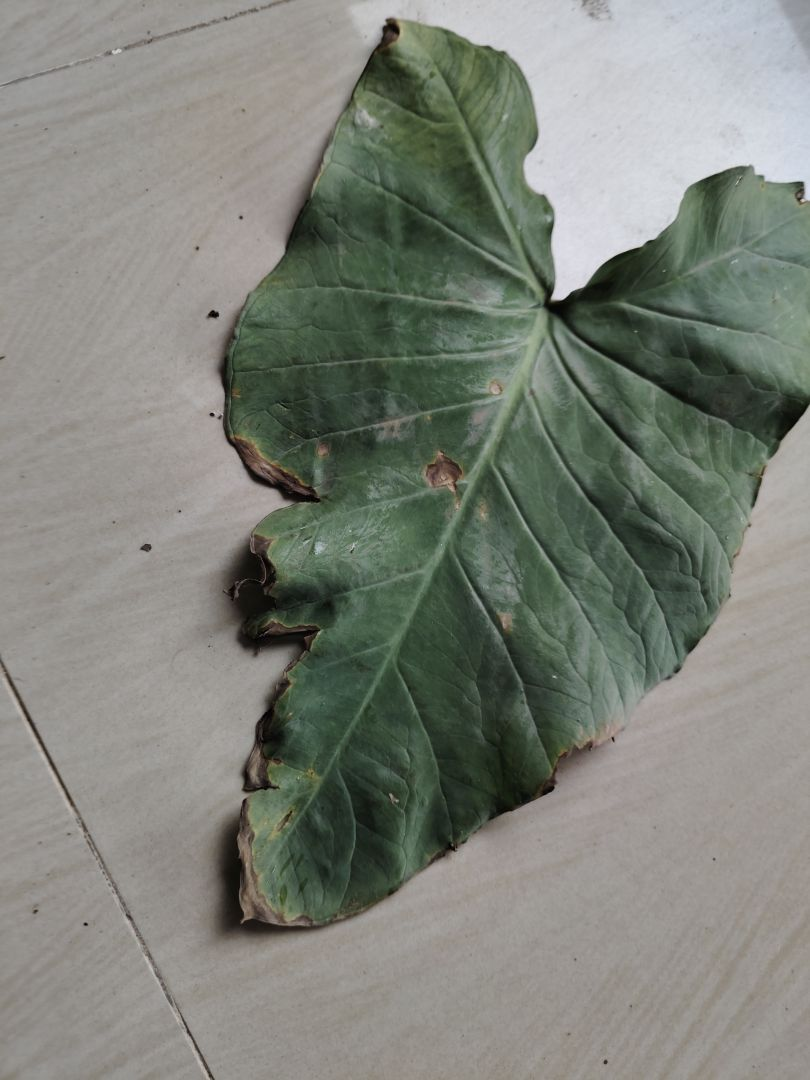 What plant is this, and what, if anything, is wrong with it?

taro, leaf blight
